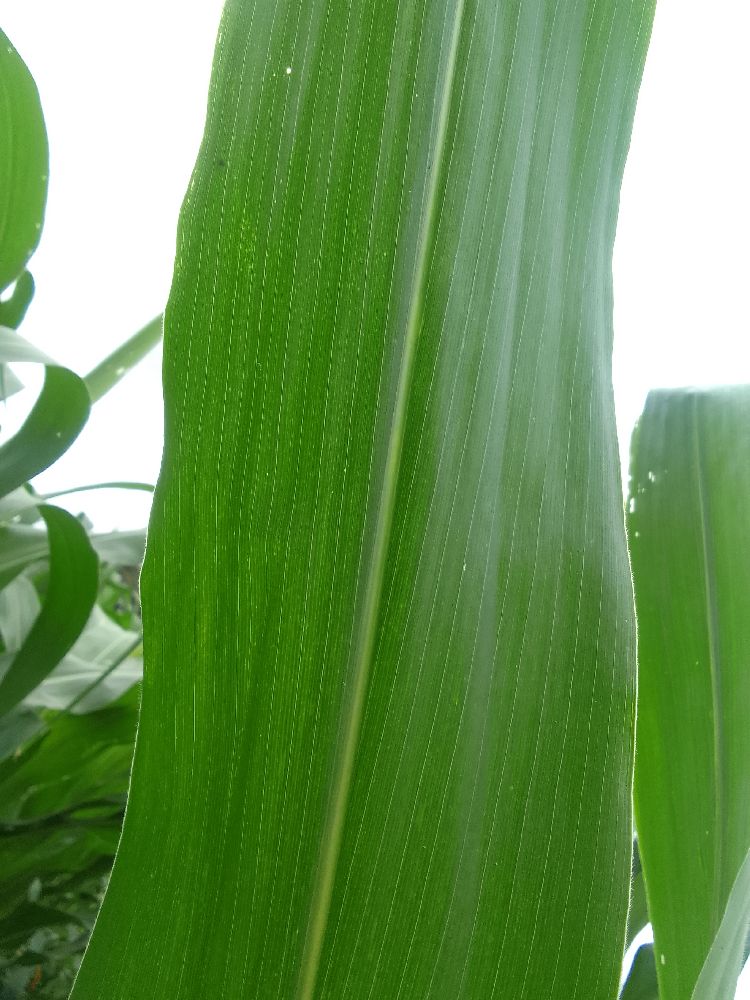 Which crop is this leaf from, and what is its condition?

maize, healthy
